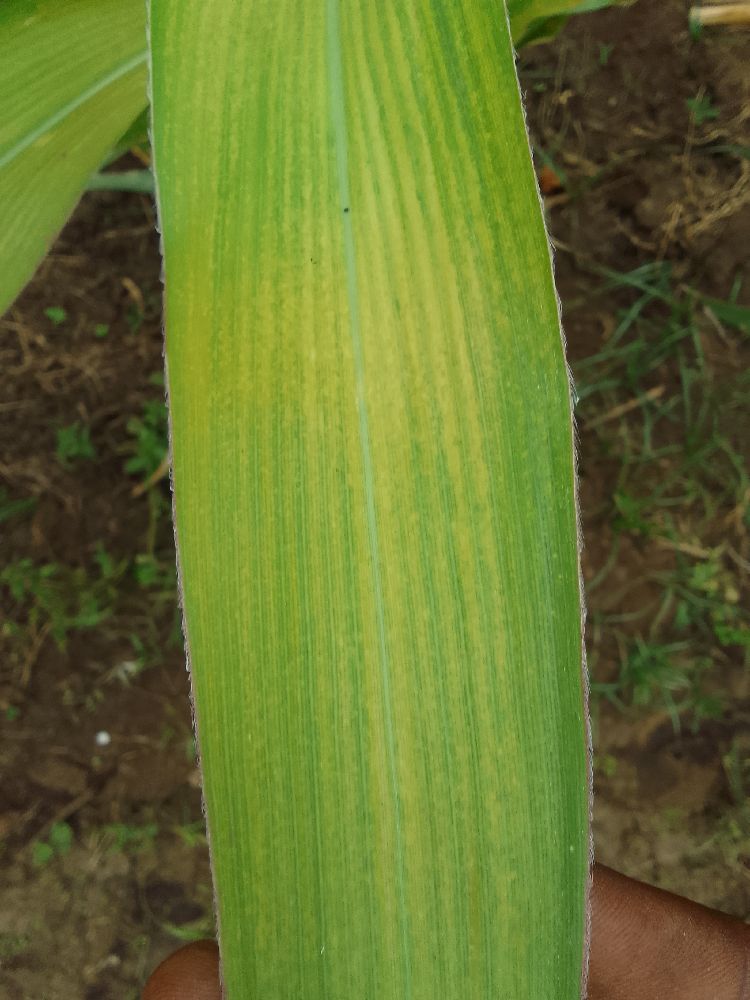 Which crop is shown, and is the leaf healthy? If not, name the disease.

maize, maize lethal necrosis
